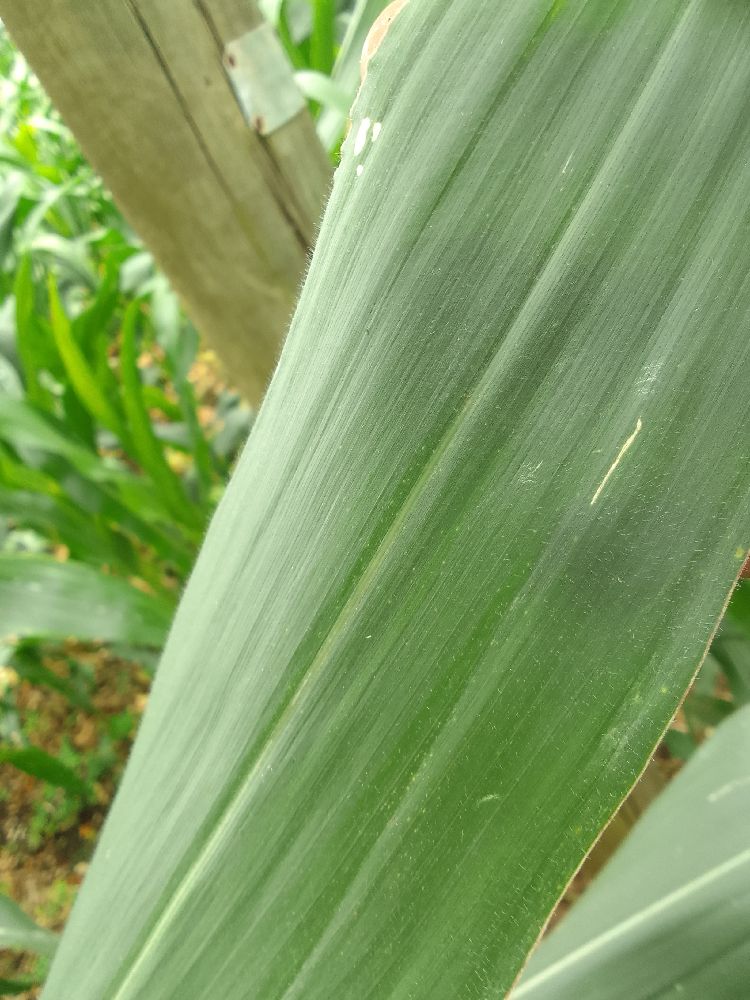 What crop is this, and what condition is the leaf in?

maize, healthy
